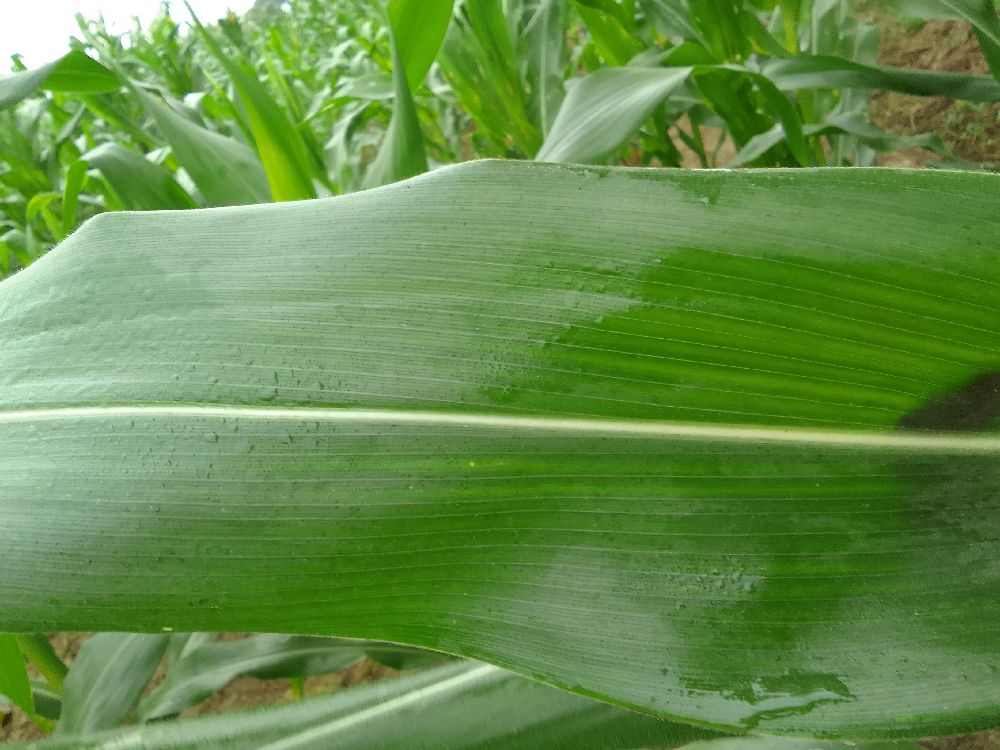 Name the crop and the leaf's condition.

maize, healthy
